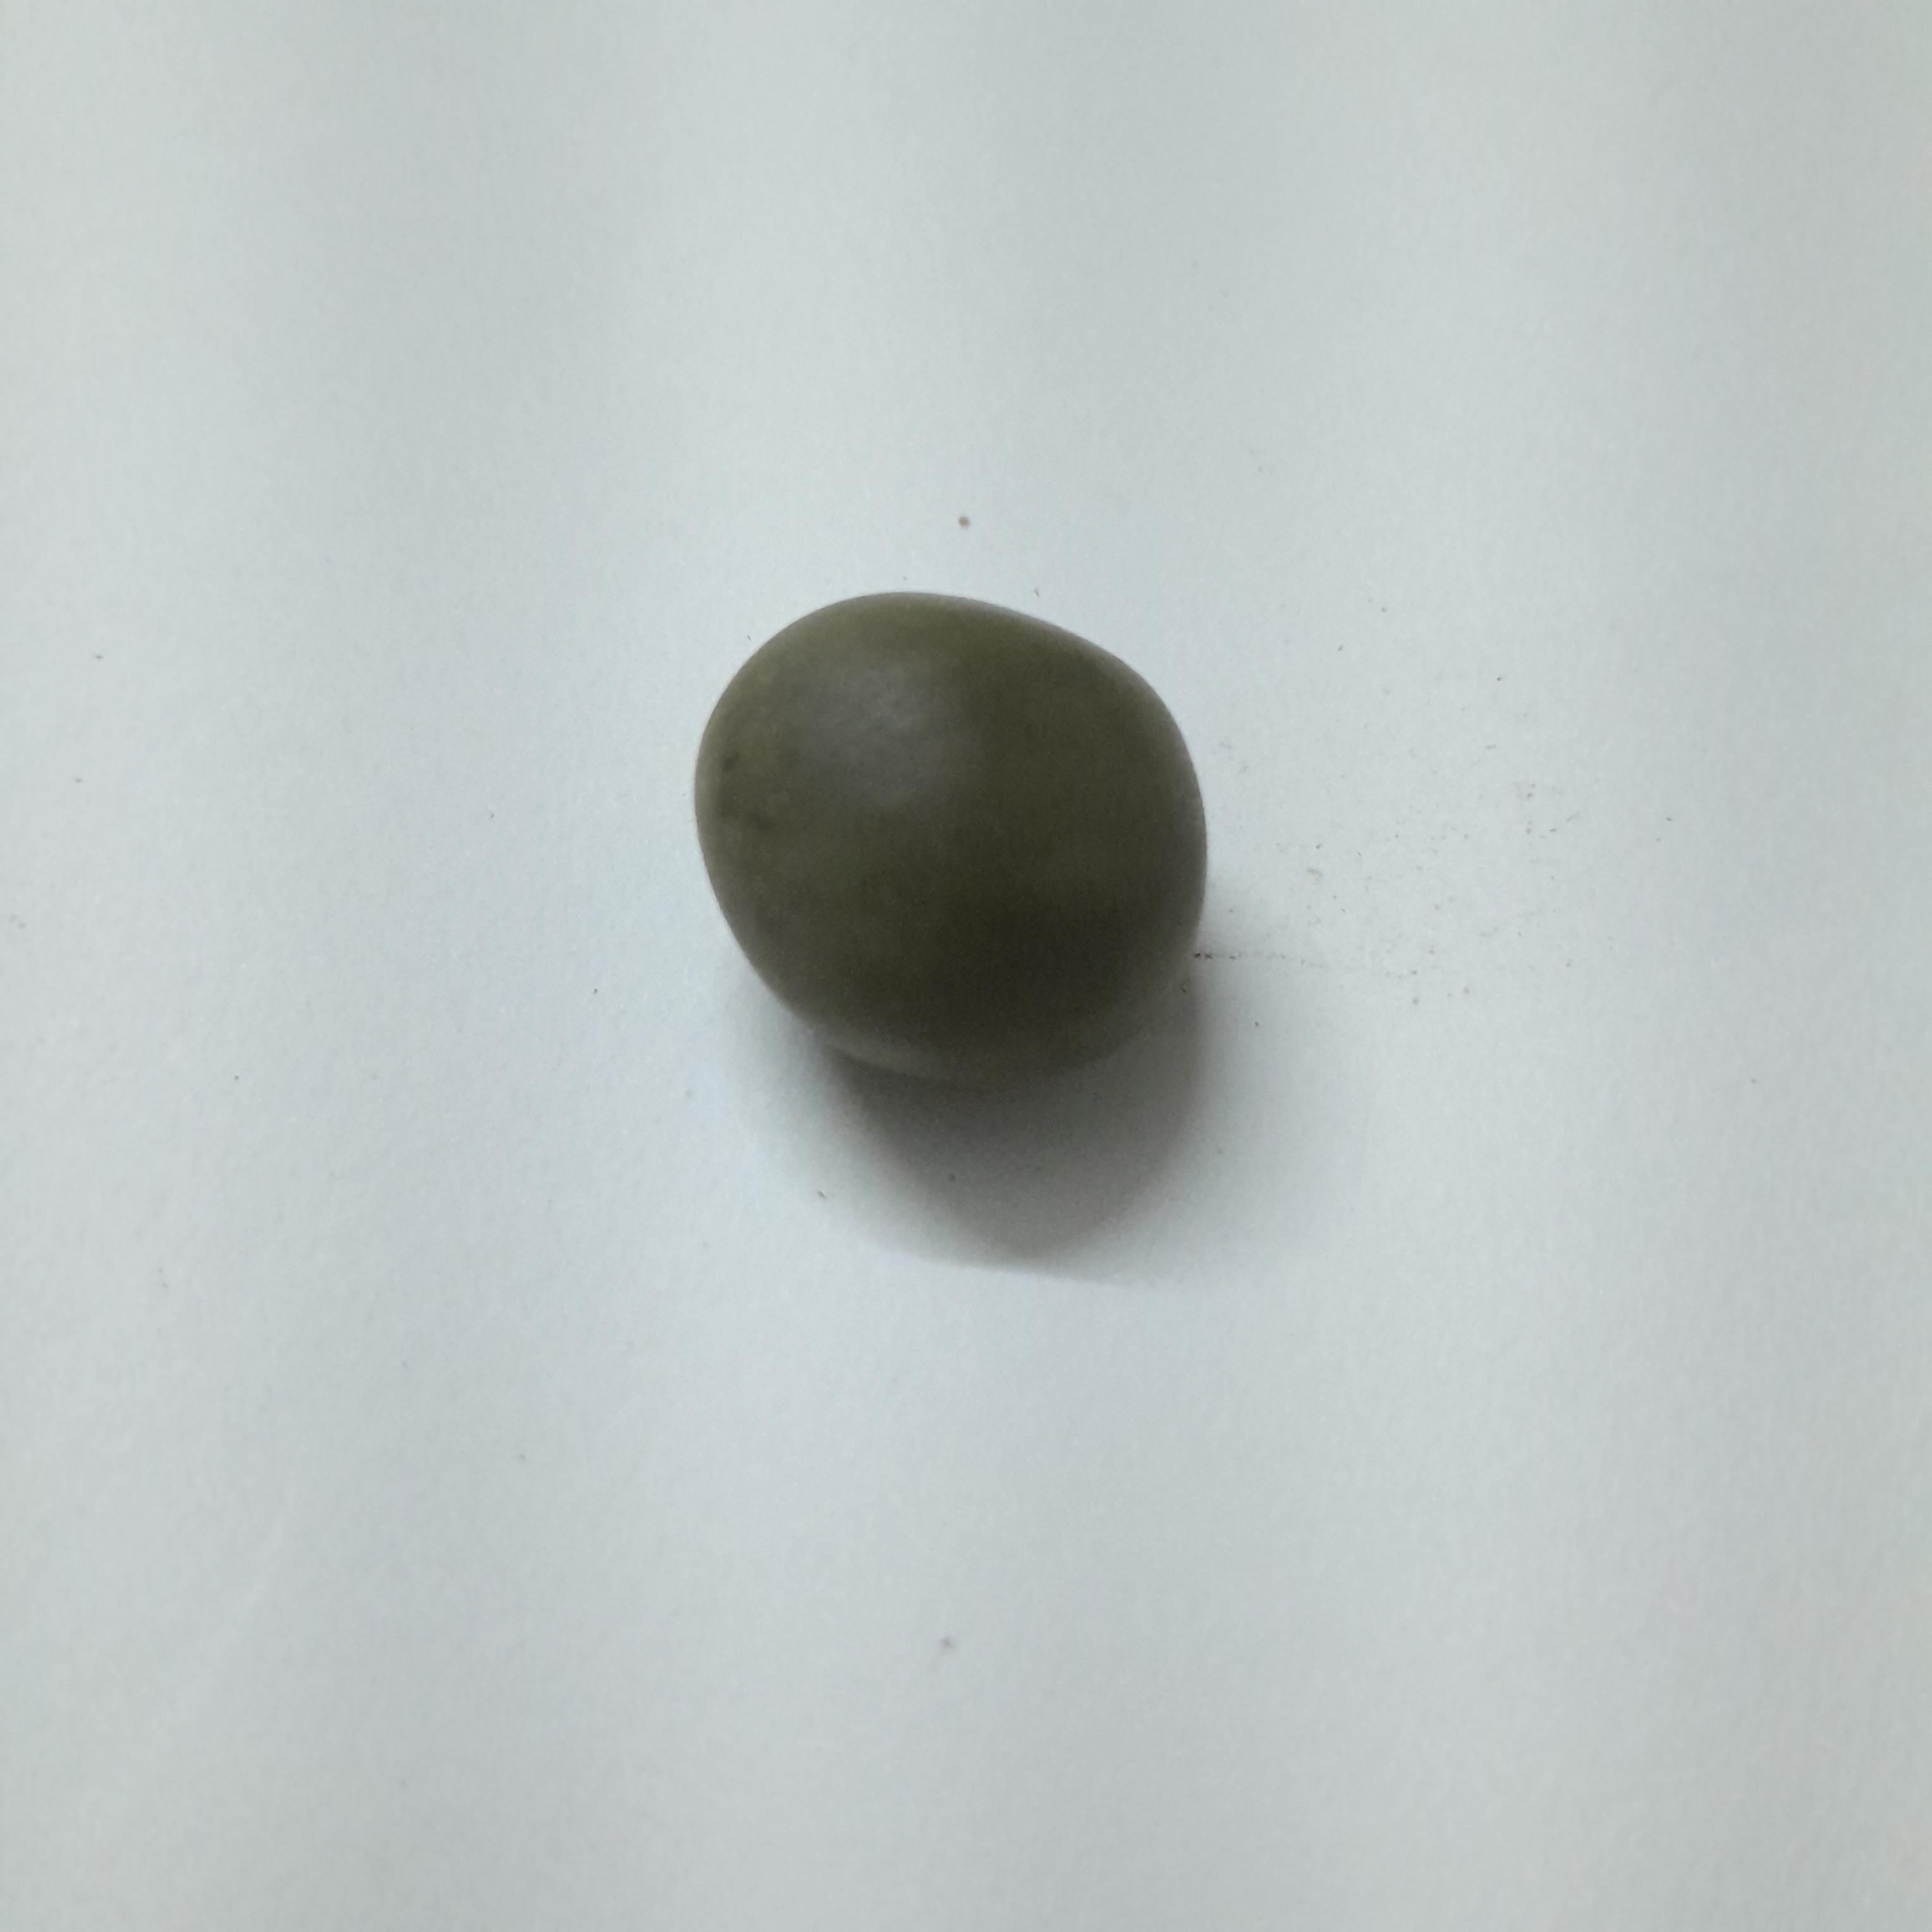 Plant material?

sagargota
